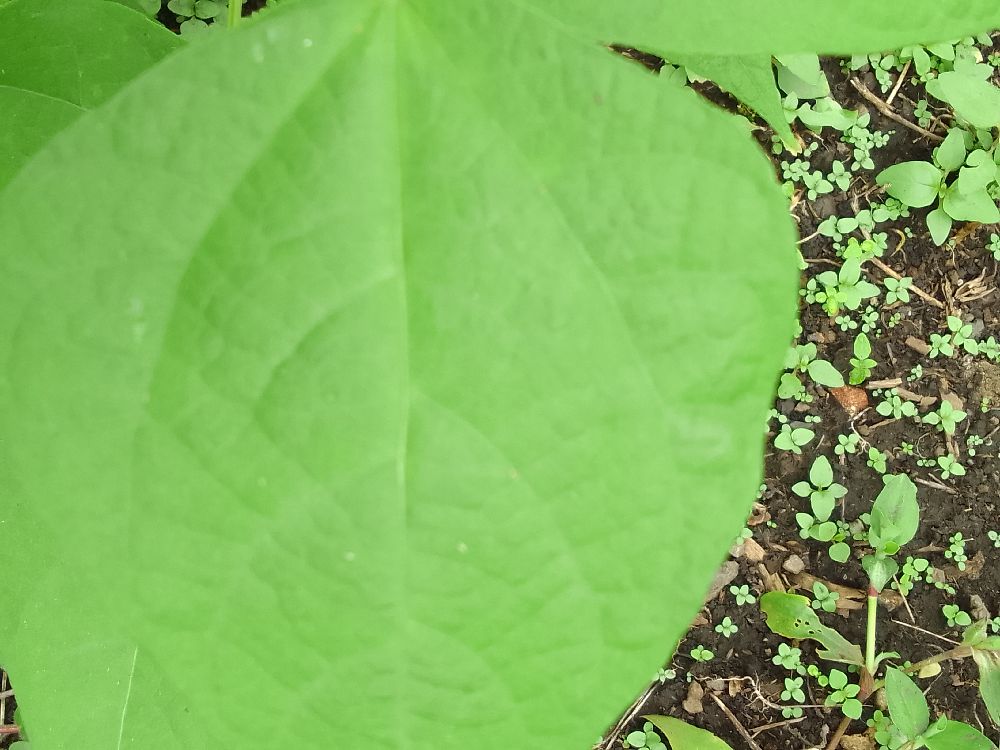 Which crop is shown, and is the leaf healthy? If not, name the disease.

common bean, healthy
